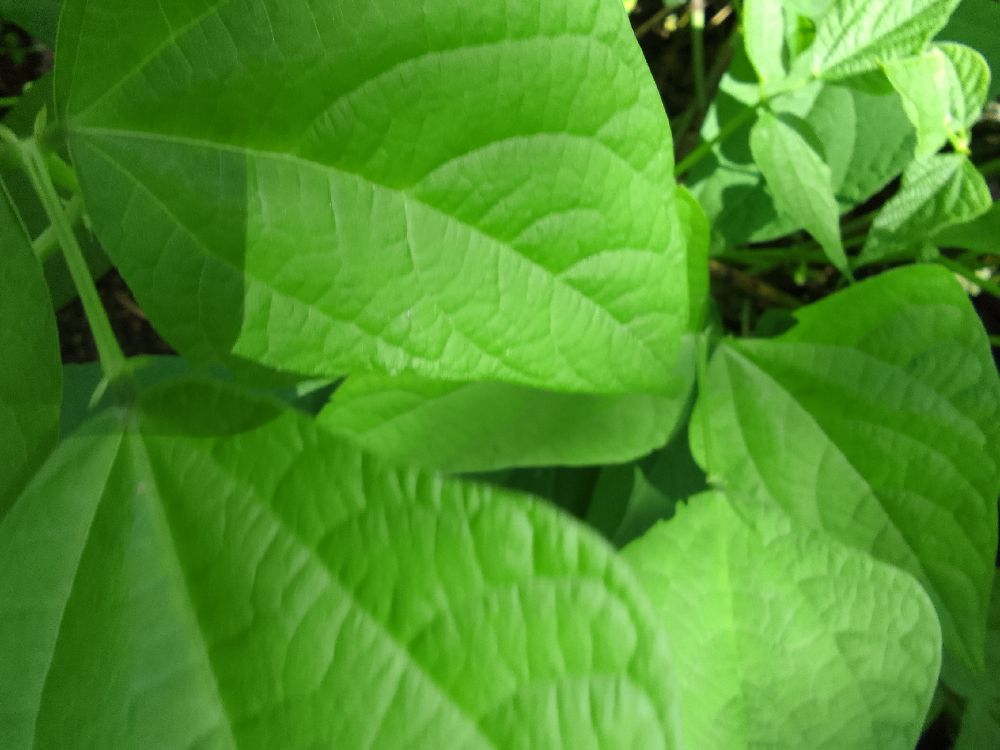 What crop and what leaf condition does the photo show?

common bean, healthy
